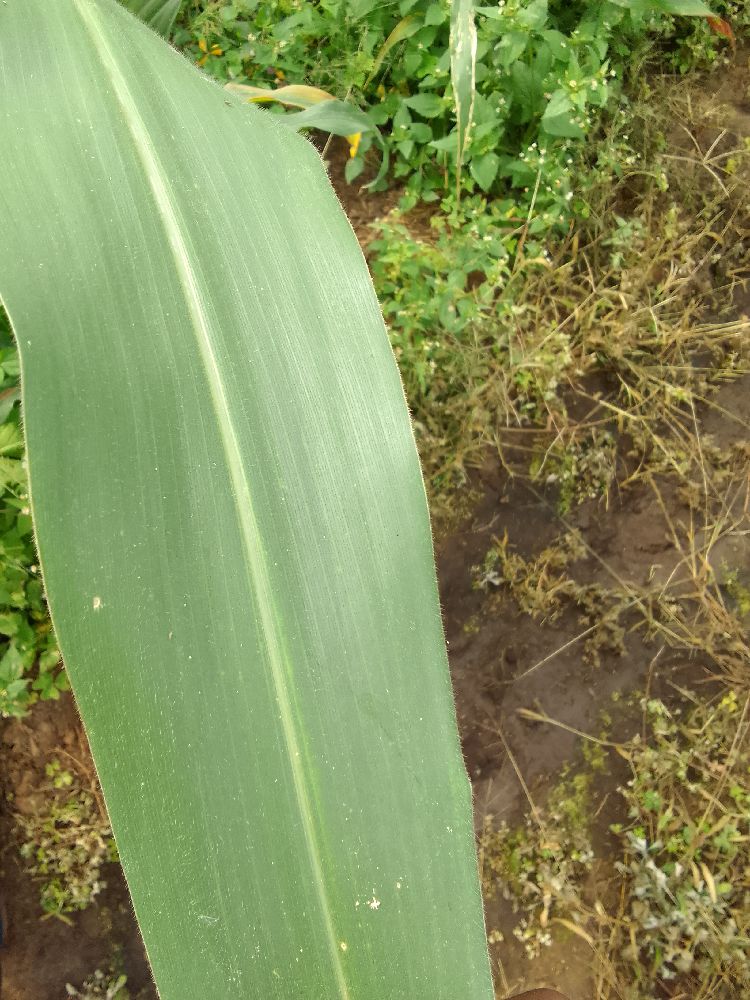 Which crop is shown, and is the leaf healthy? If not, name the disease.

maize, healthy
